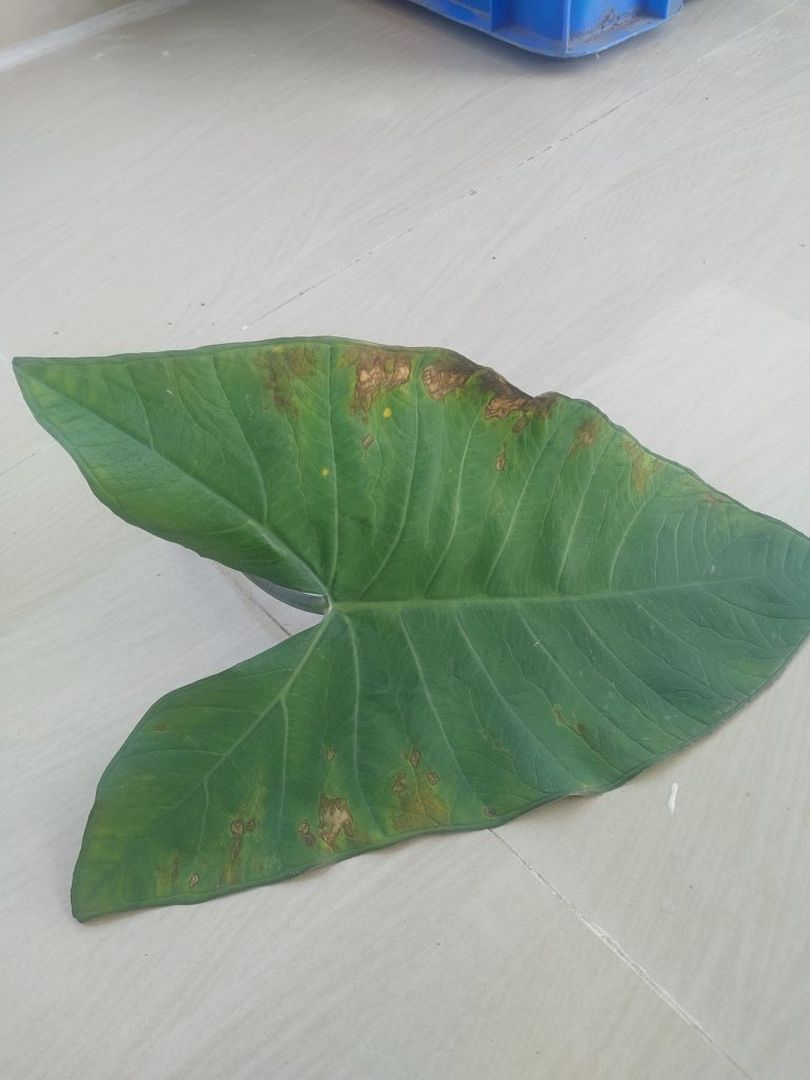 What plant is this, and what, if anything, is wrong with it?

taro, leaf blight
